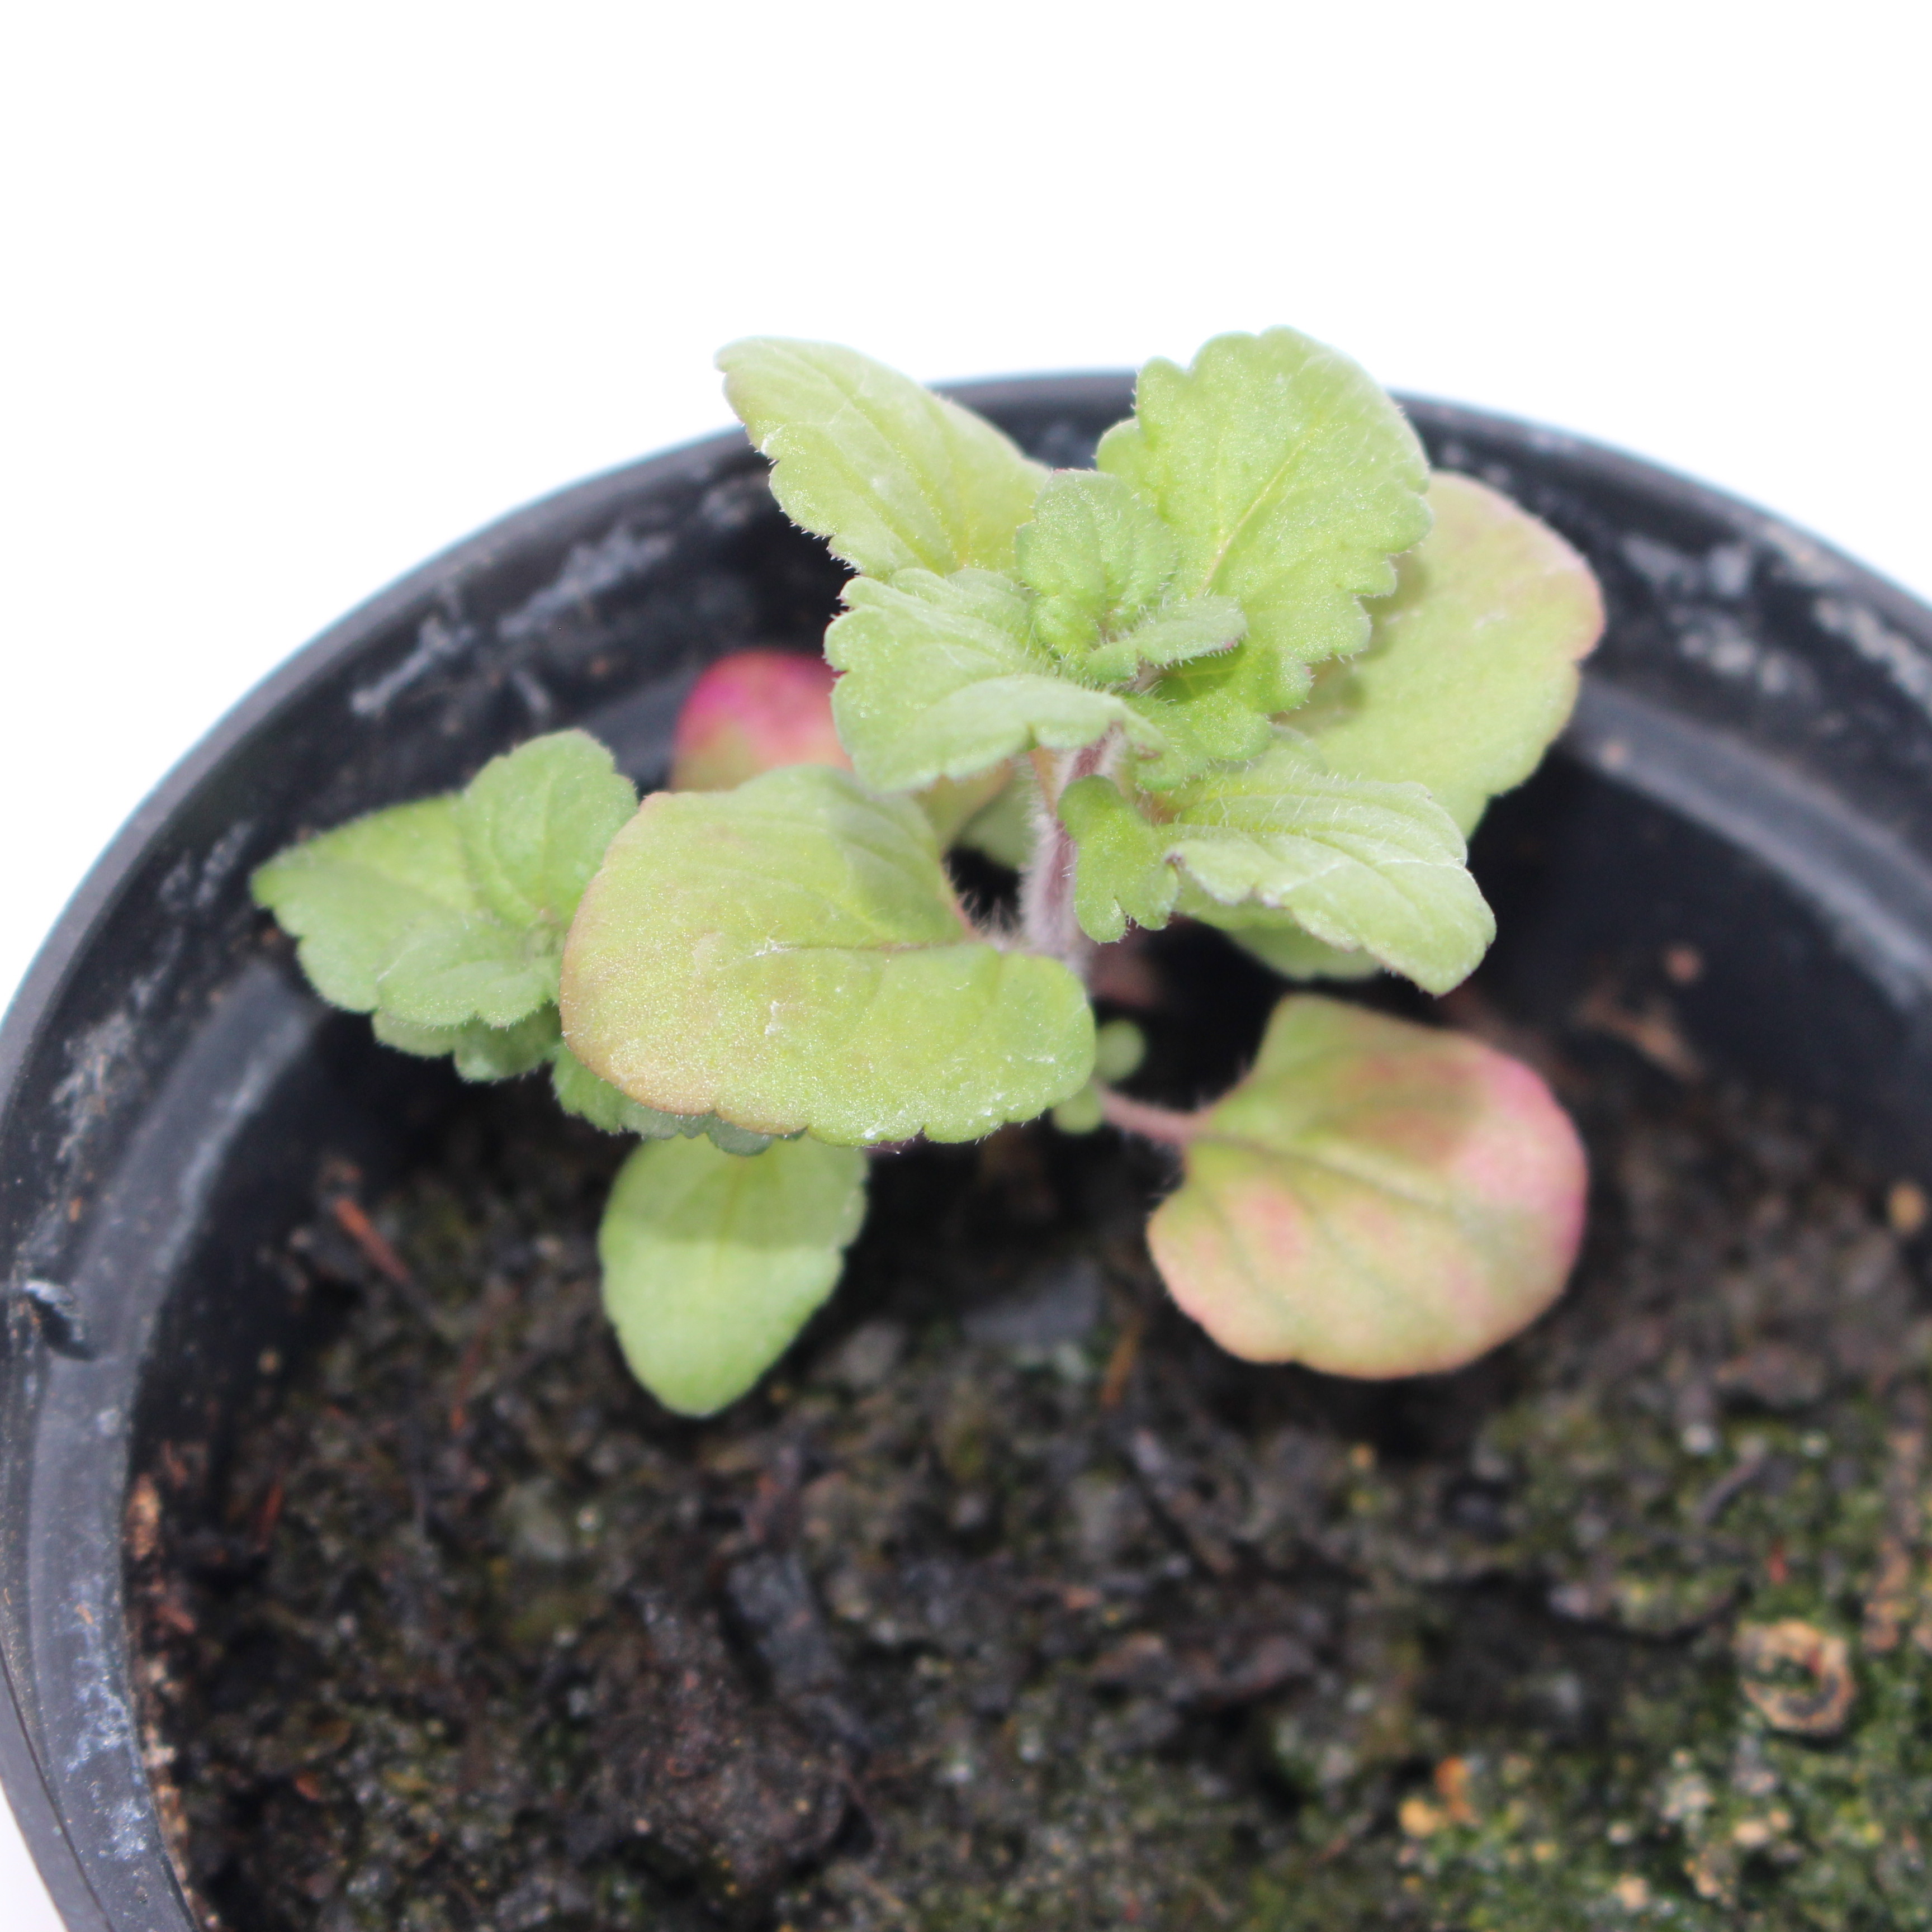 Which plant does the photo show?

Veronica persica
